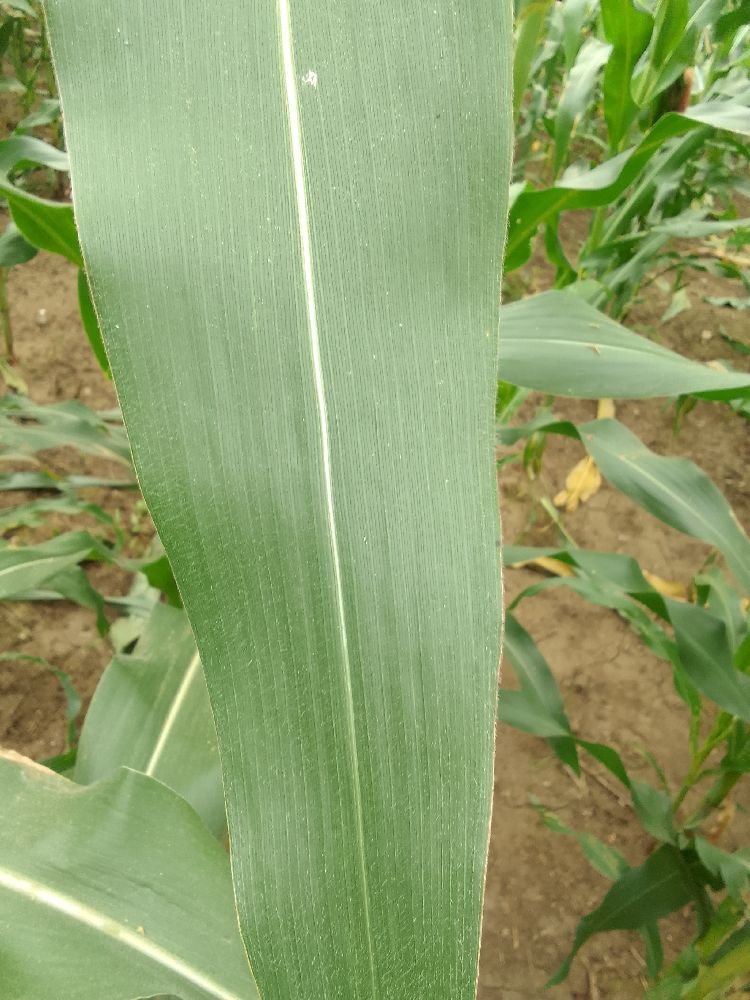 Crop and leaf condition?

maize, healthy
